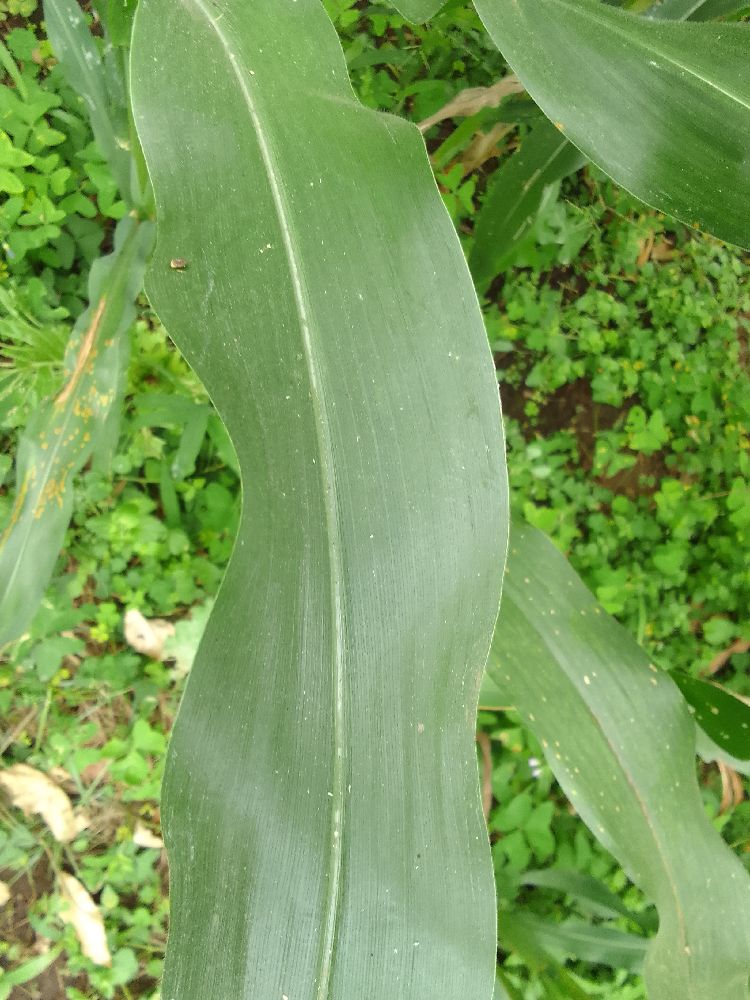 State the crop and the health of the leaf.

maize, healthy
